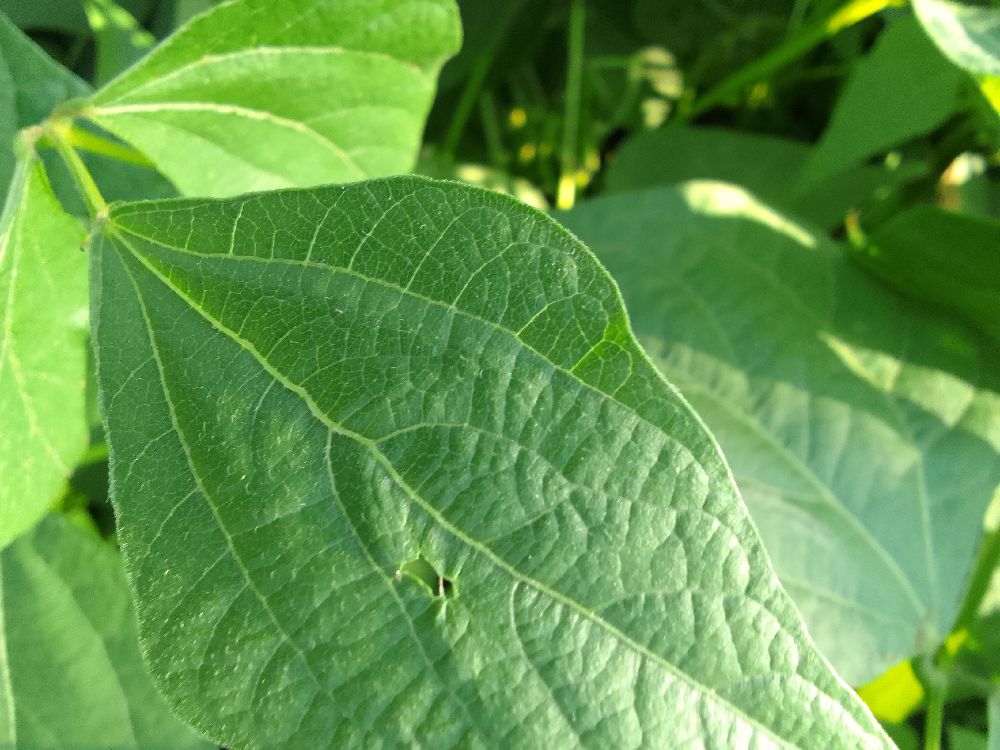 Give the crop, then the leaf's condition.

common bean, healthy
